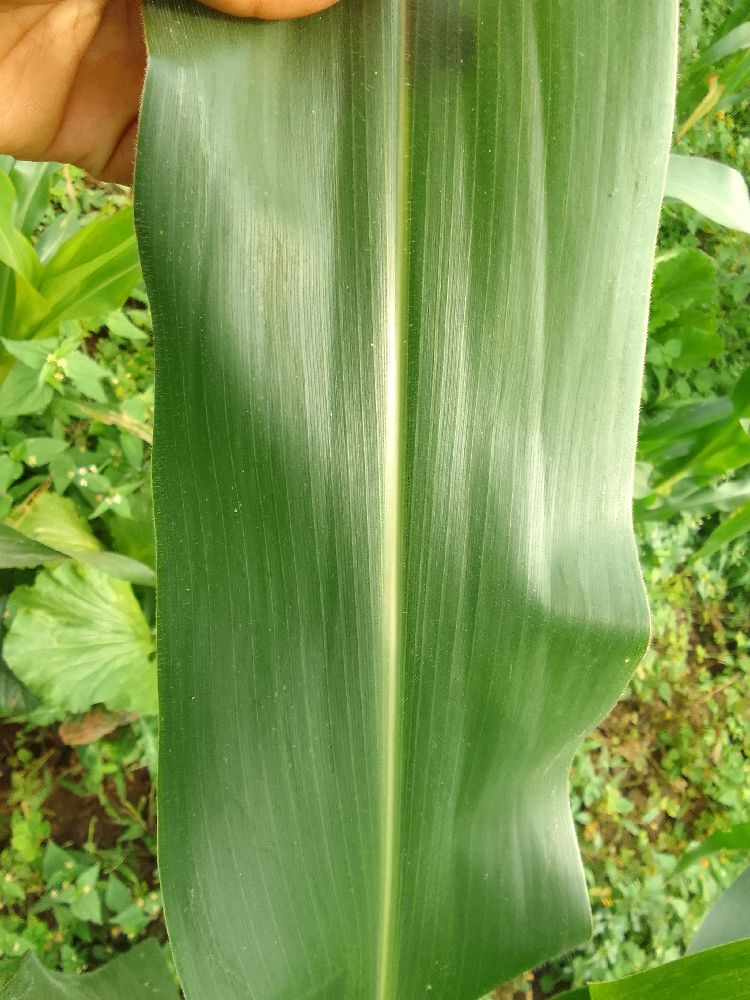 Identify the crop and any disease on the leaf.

maize, healthy
